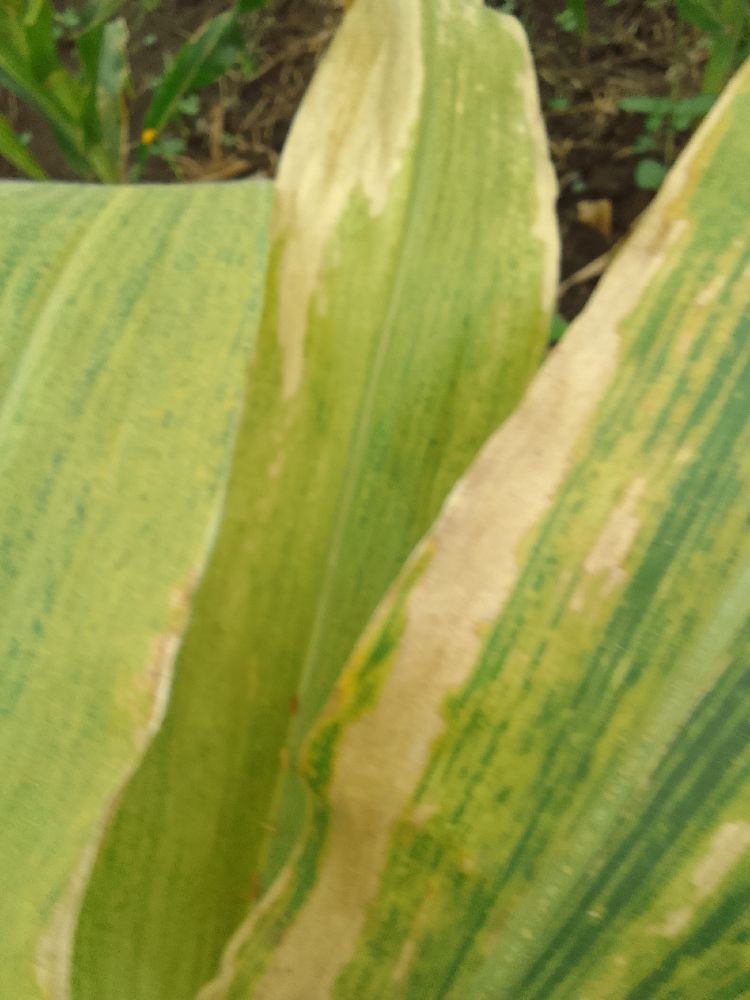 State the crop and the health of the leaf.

maize, maize lethal necrosis
